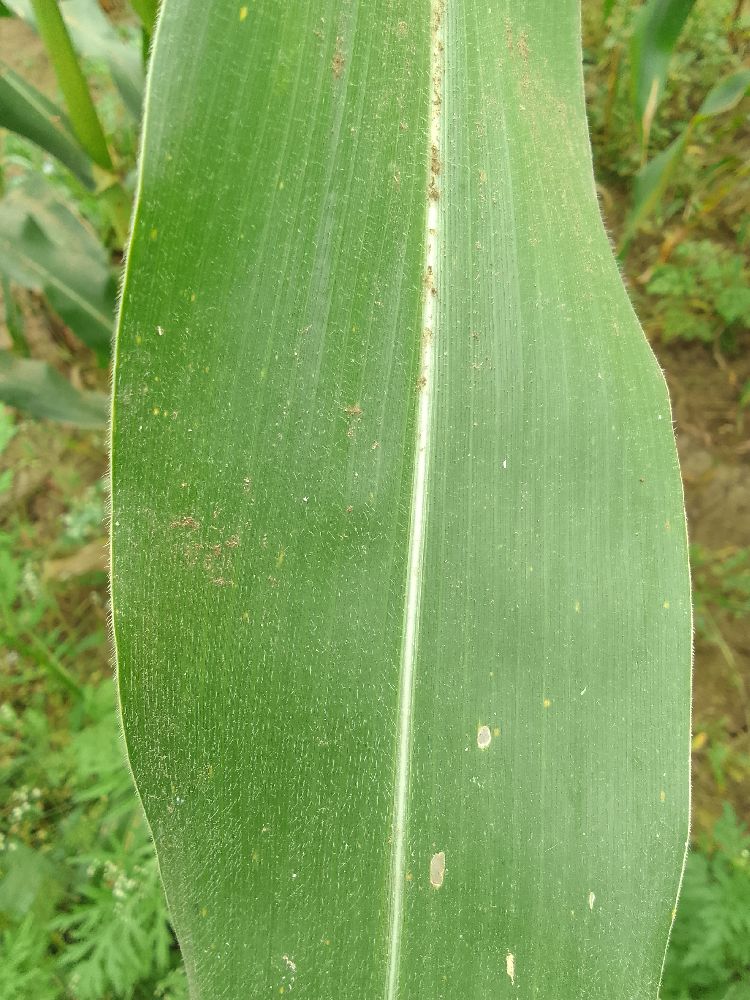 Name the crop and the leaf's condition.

maize, healthy
